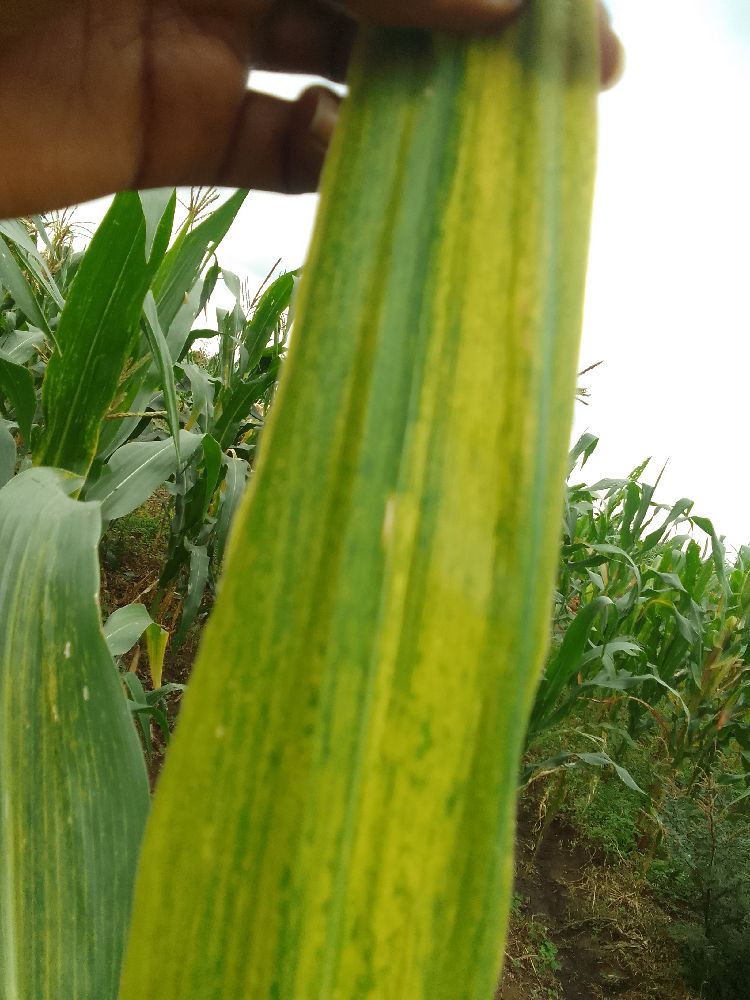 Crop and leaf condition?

maize, maize lethal necrosis
